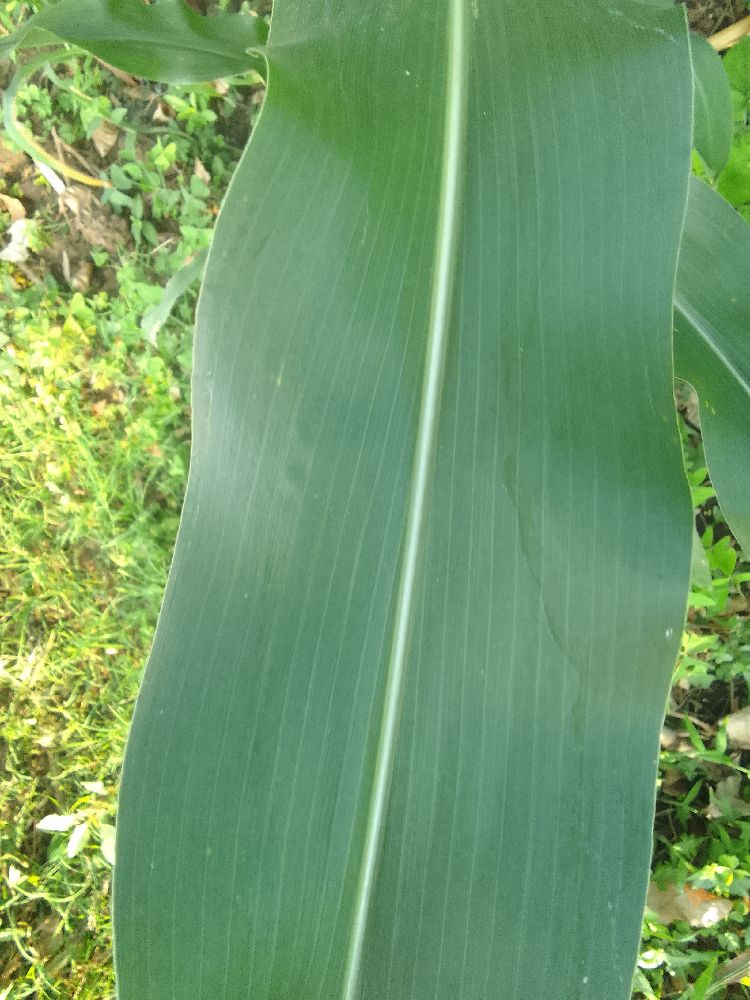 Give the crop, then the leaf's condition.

maize, healthy
